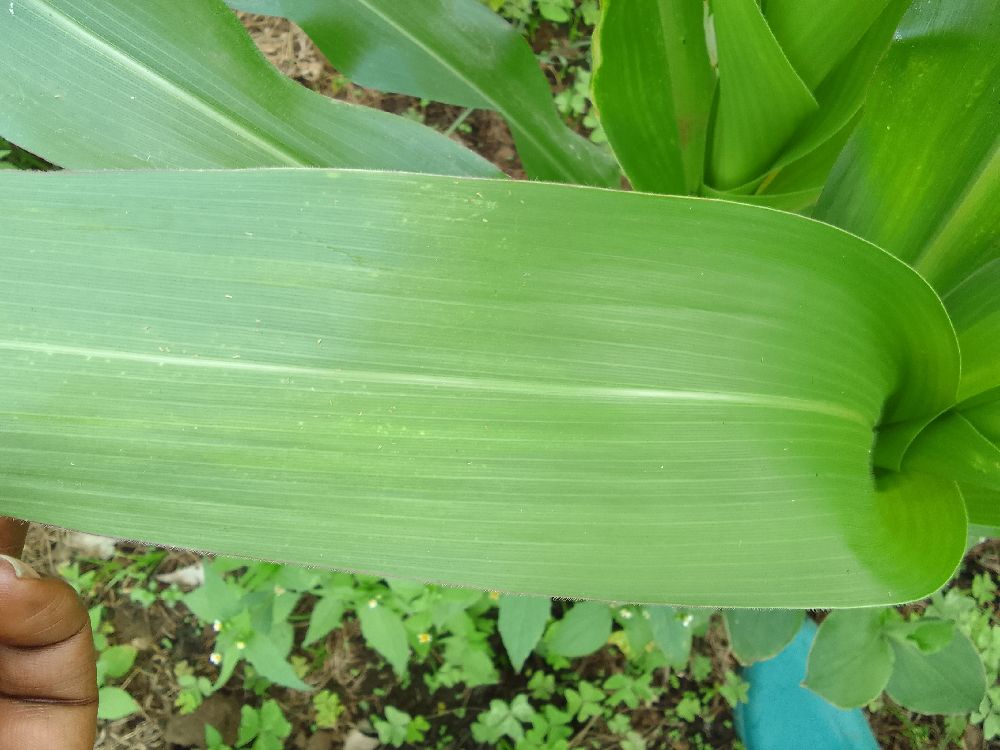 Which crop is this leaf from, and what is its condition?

maize, healthy
